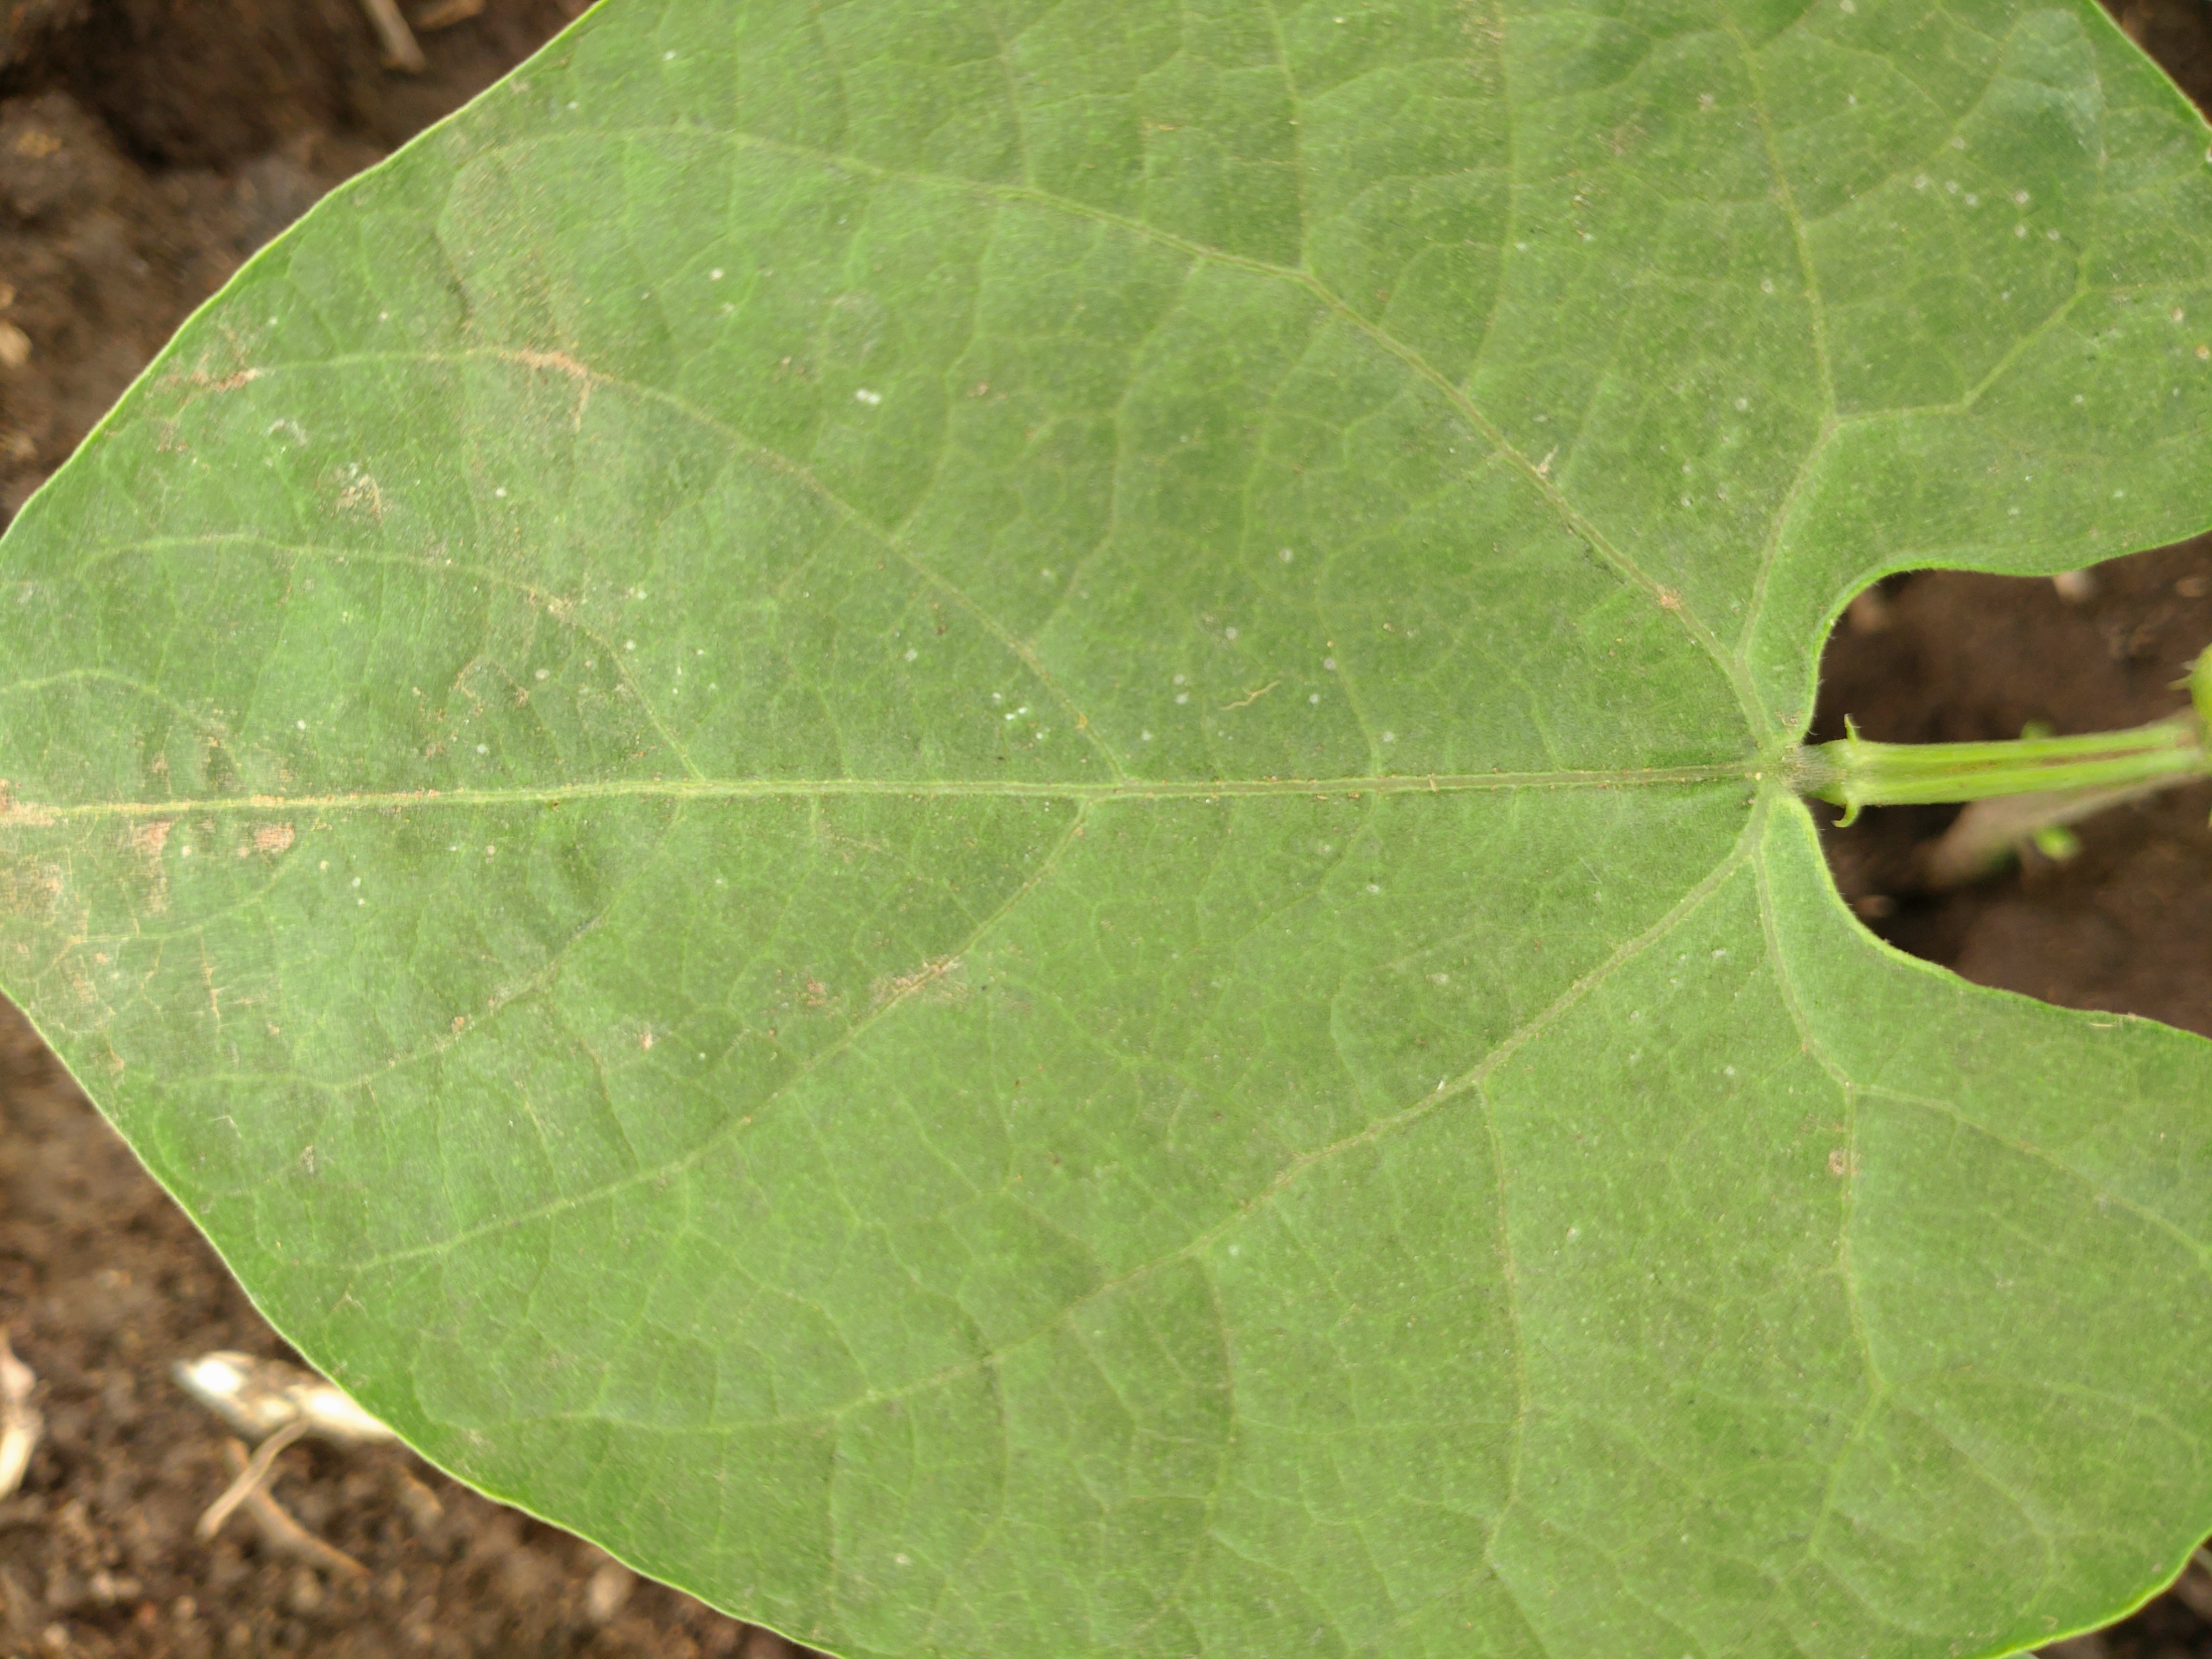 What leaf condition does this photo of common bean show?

healthy
